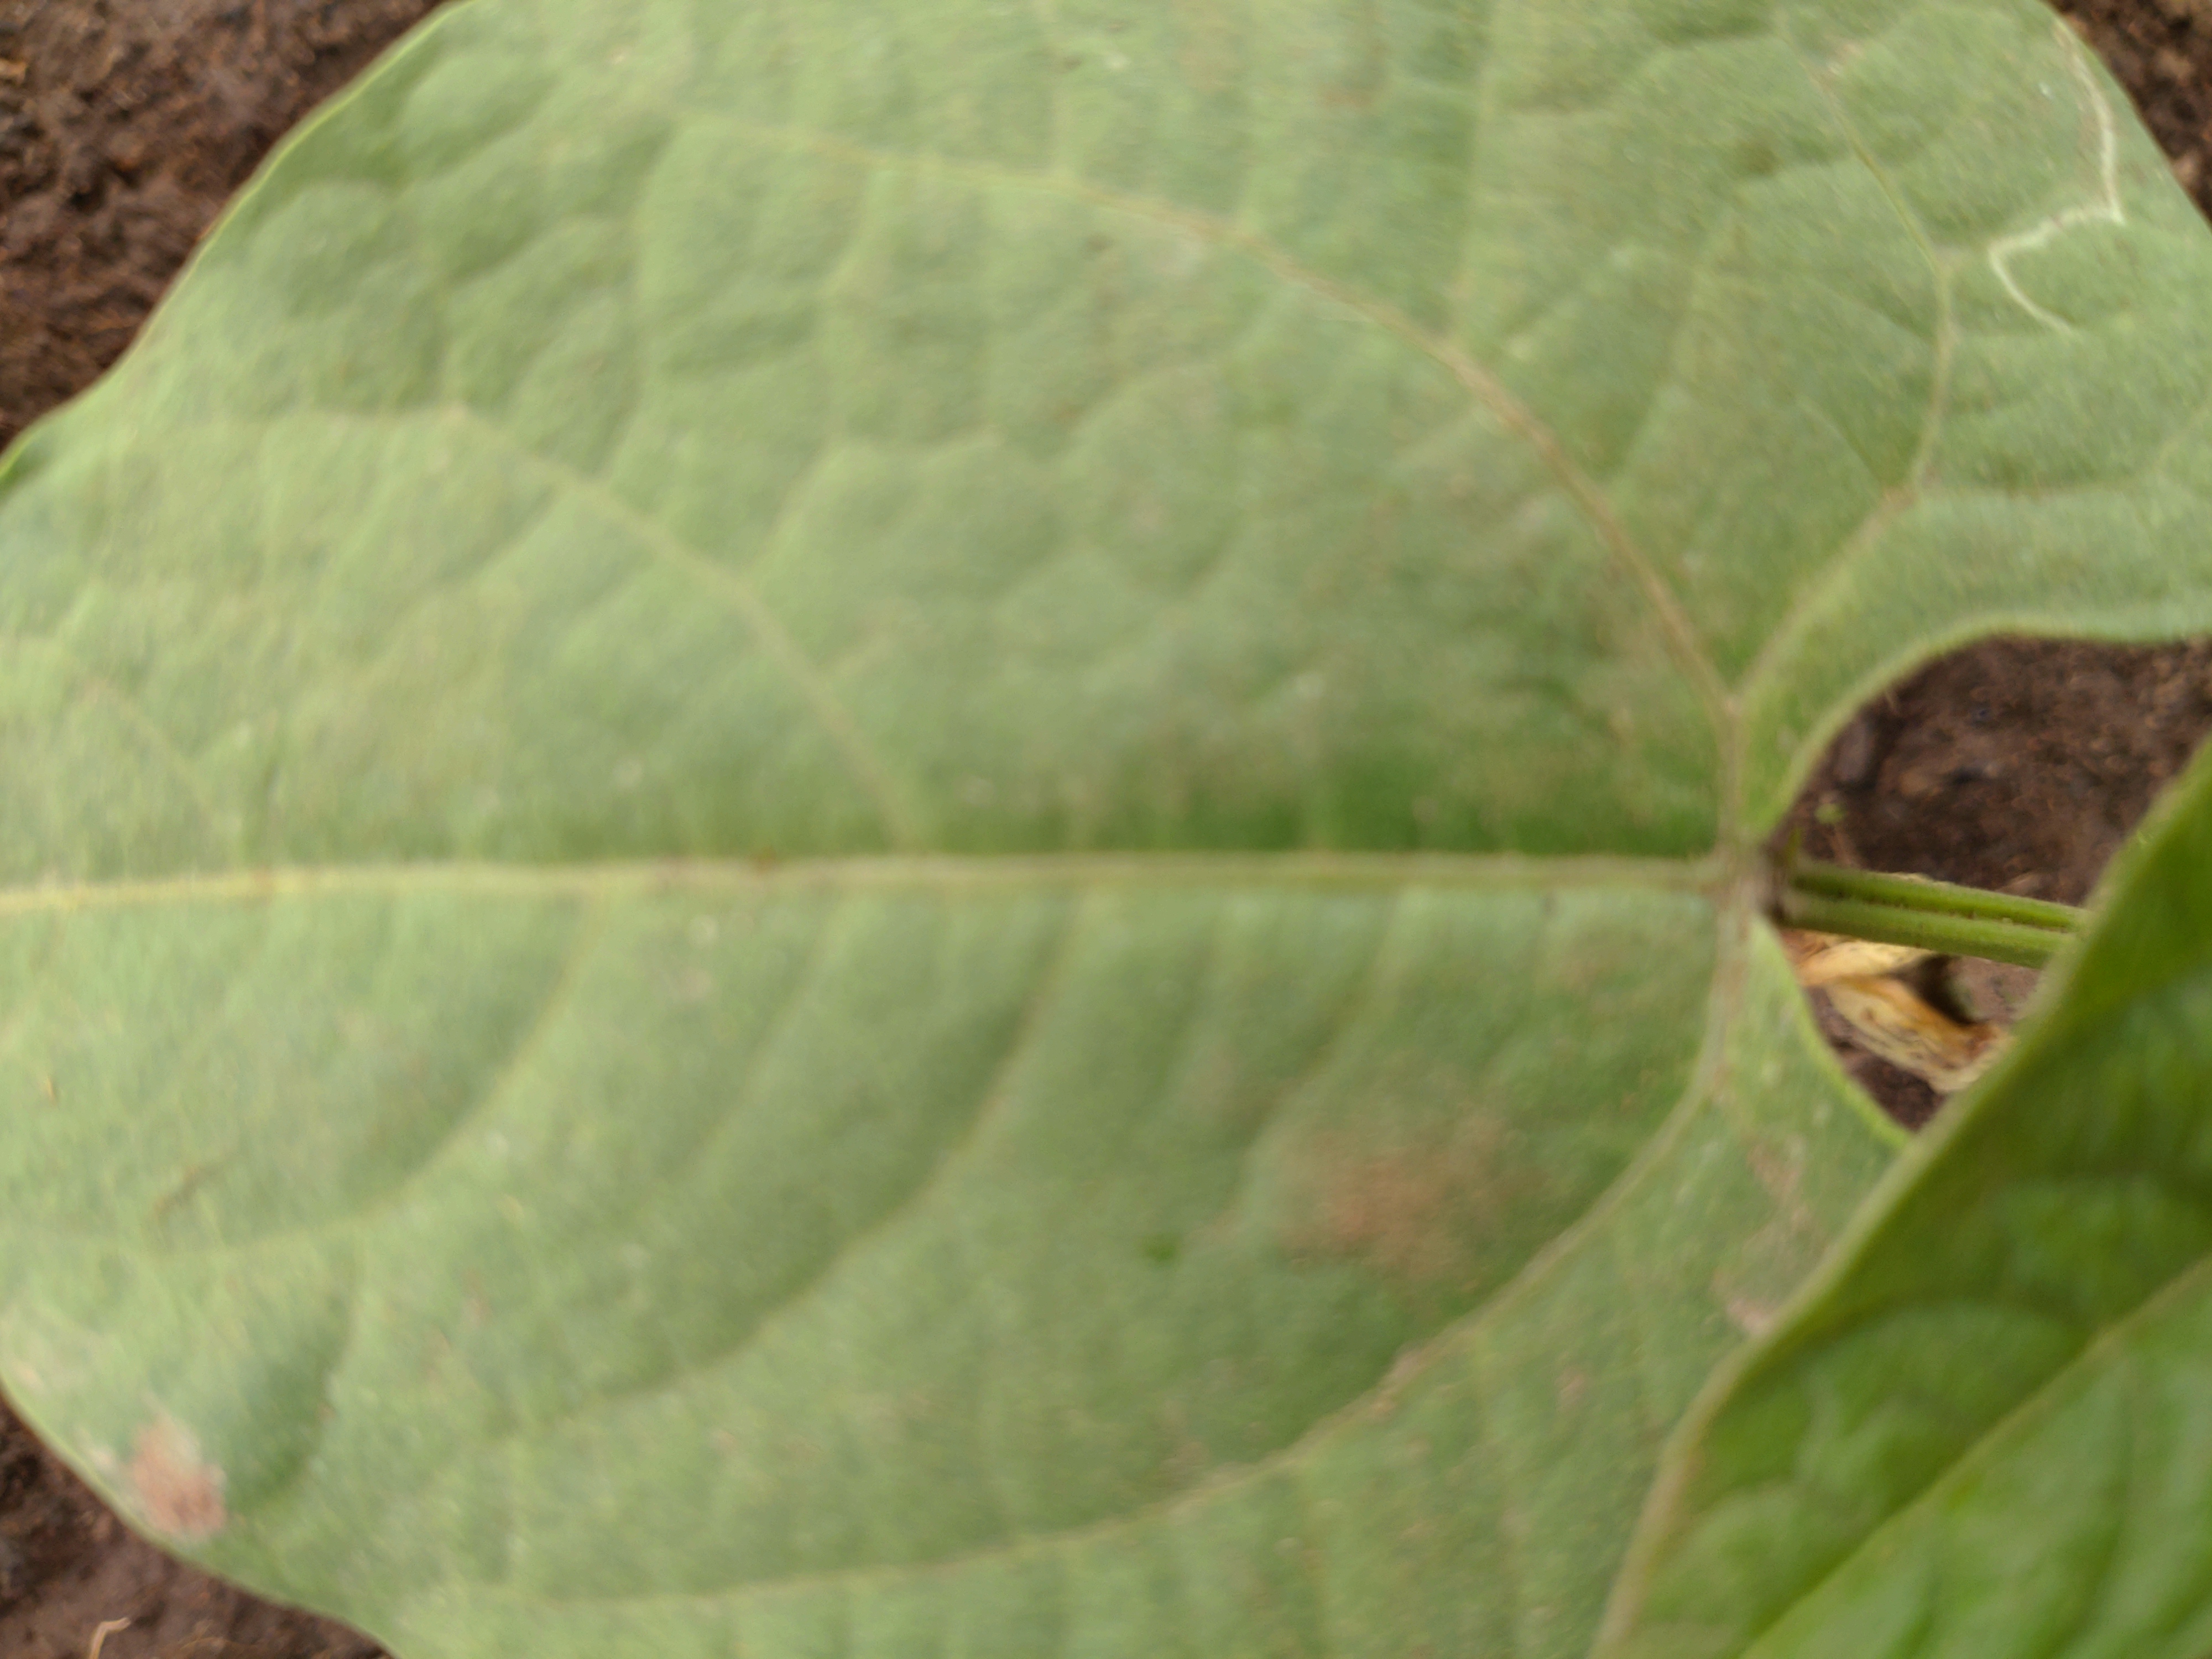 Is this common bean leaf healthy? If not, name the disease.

healthy
